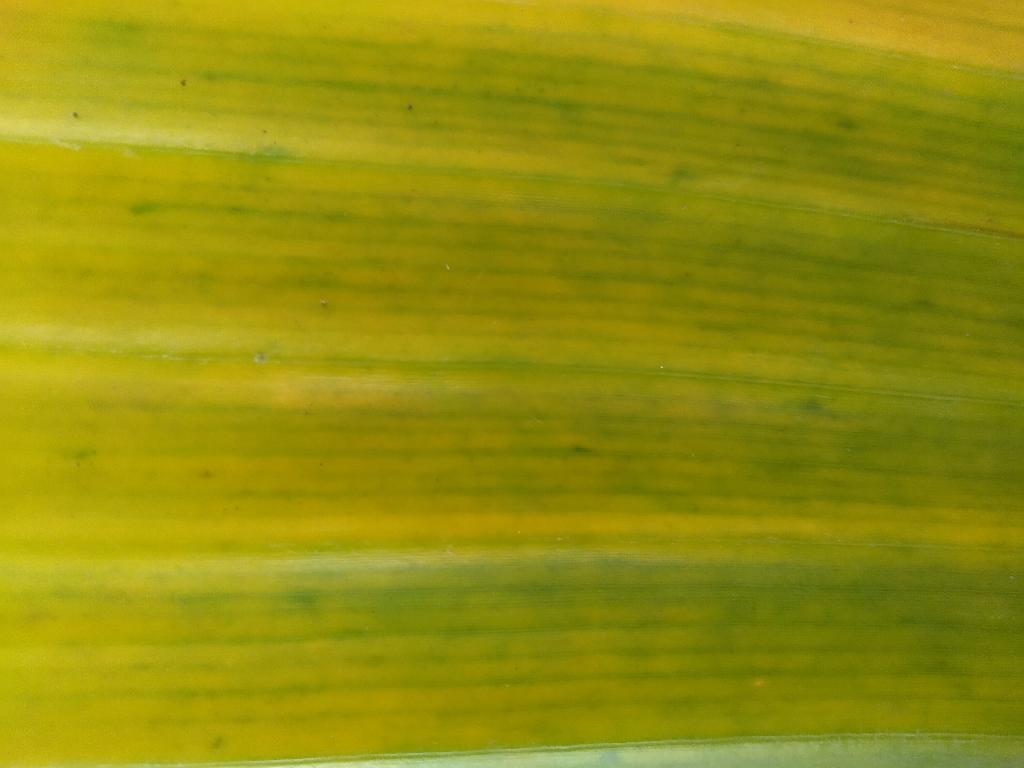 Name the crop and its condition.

banana, fusarium wilt race 1
